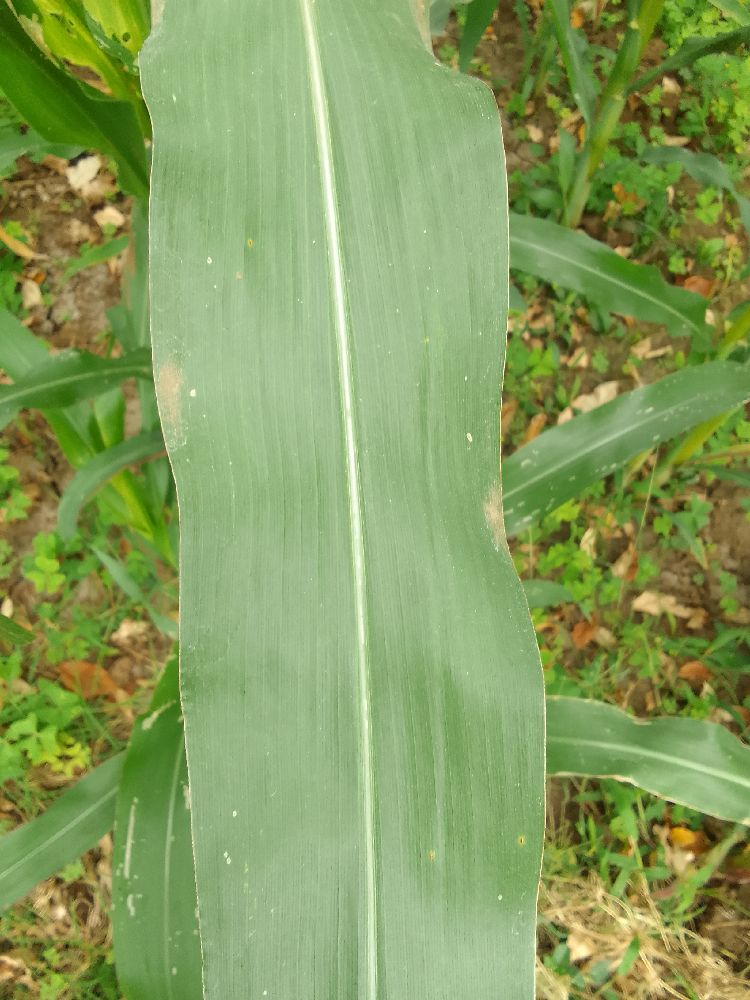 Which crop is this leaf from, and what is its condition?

maize, healthy
